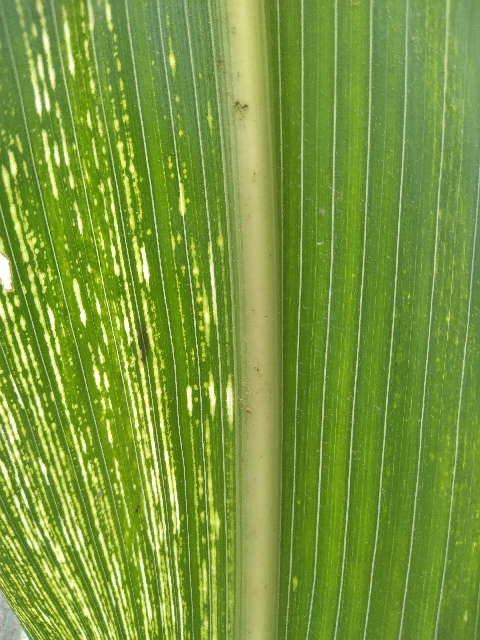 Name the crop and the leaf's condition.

maize, maize streak virus
